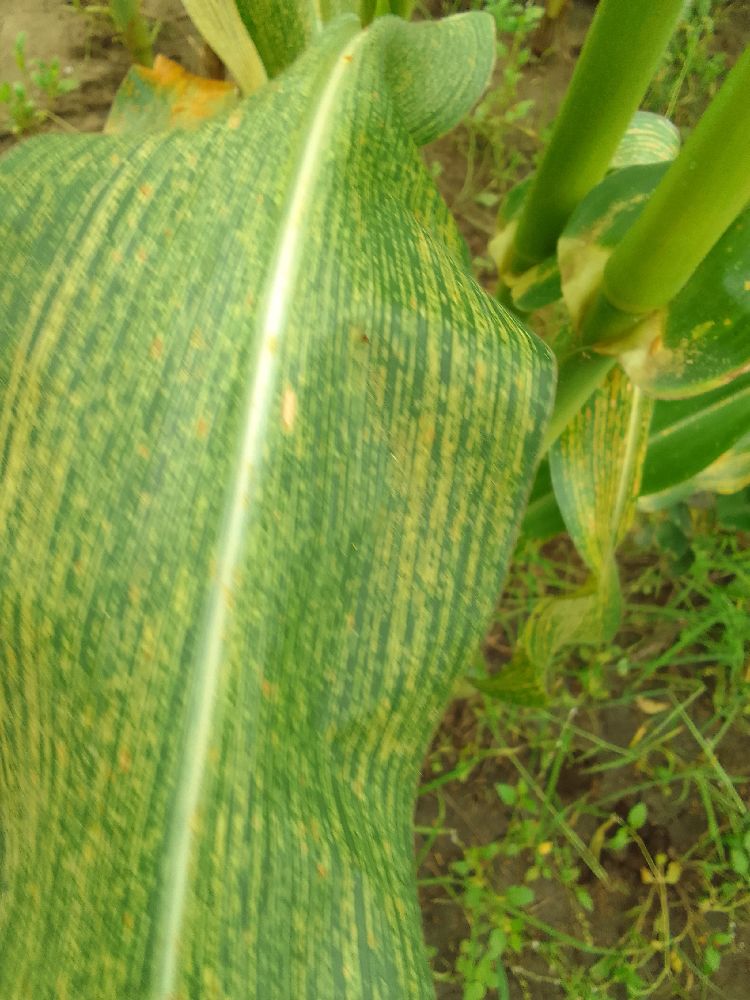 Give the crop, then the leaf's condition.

maize, maize streak virus
